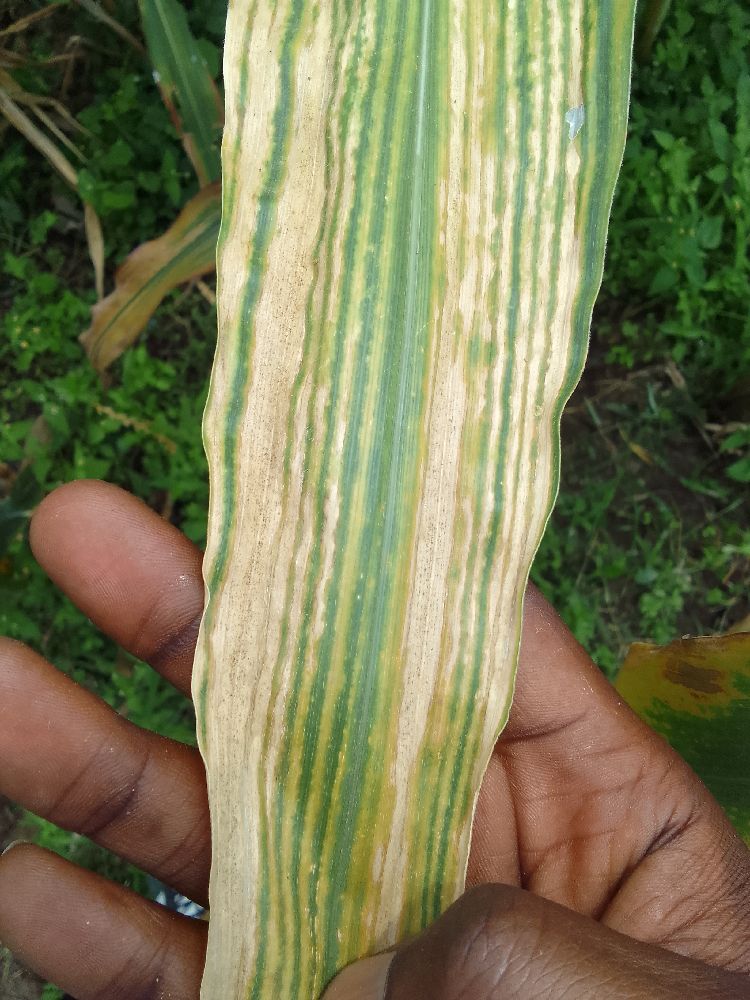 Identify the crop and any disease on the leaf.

maize, maize lethal necrosis
